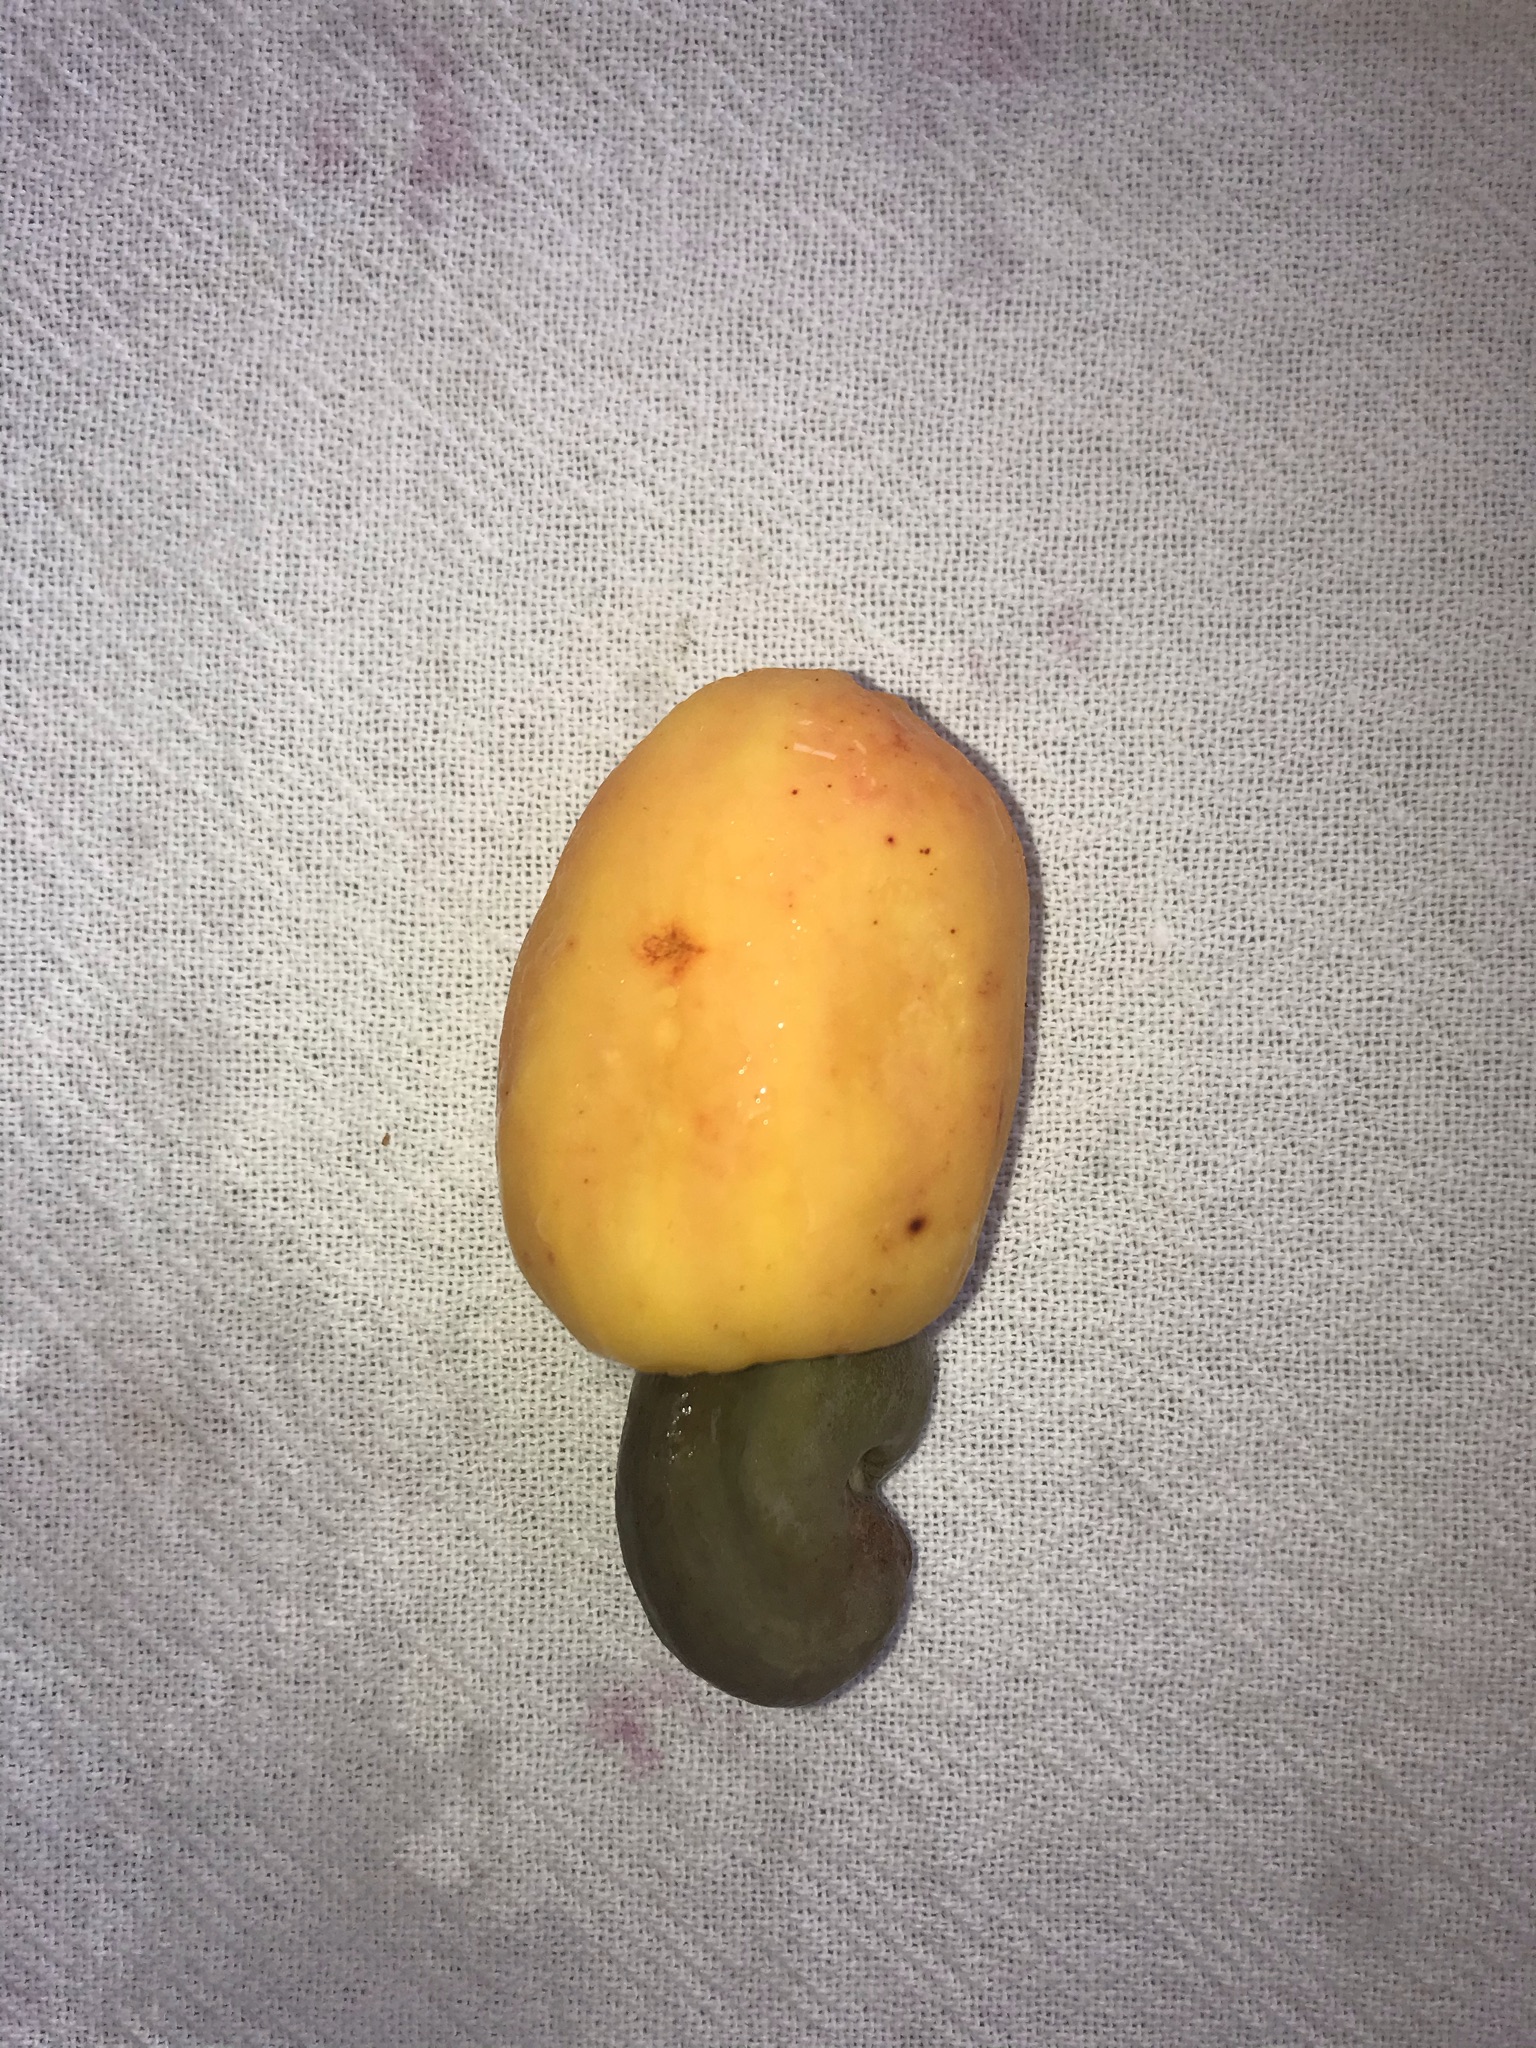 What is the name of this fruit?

caju amarelo
